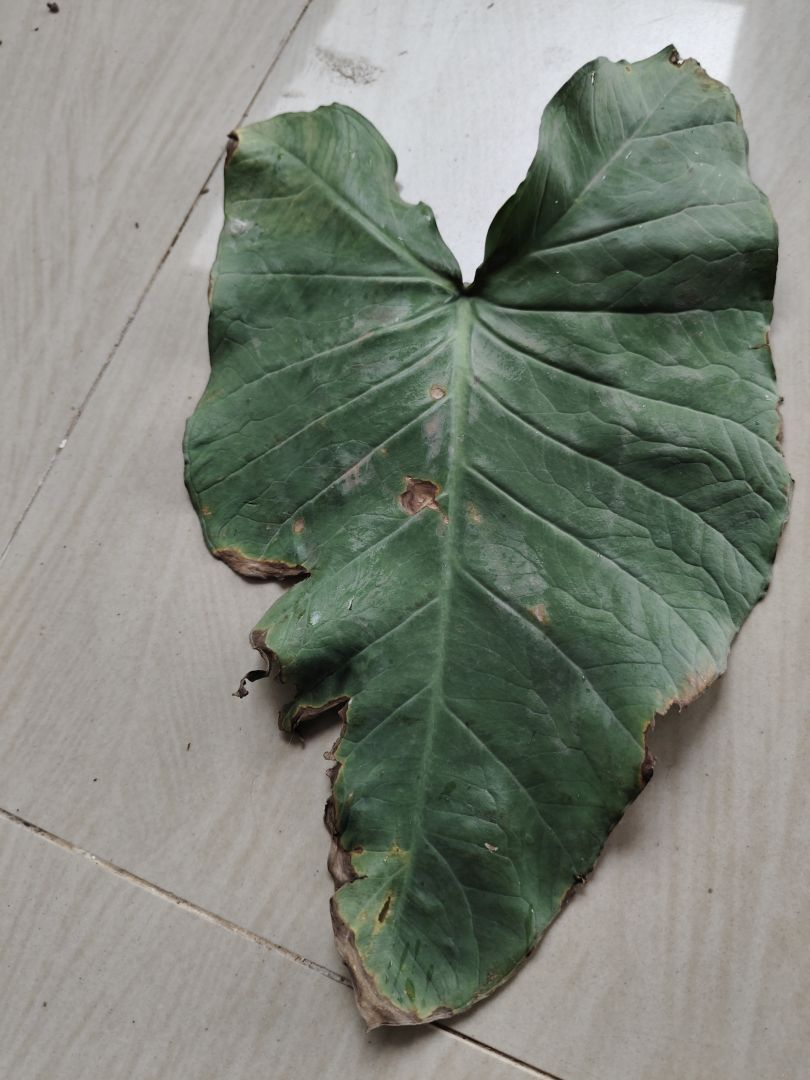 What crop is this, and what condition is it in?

taro, leaf blight
